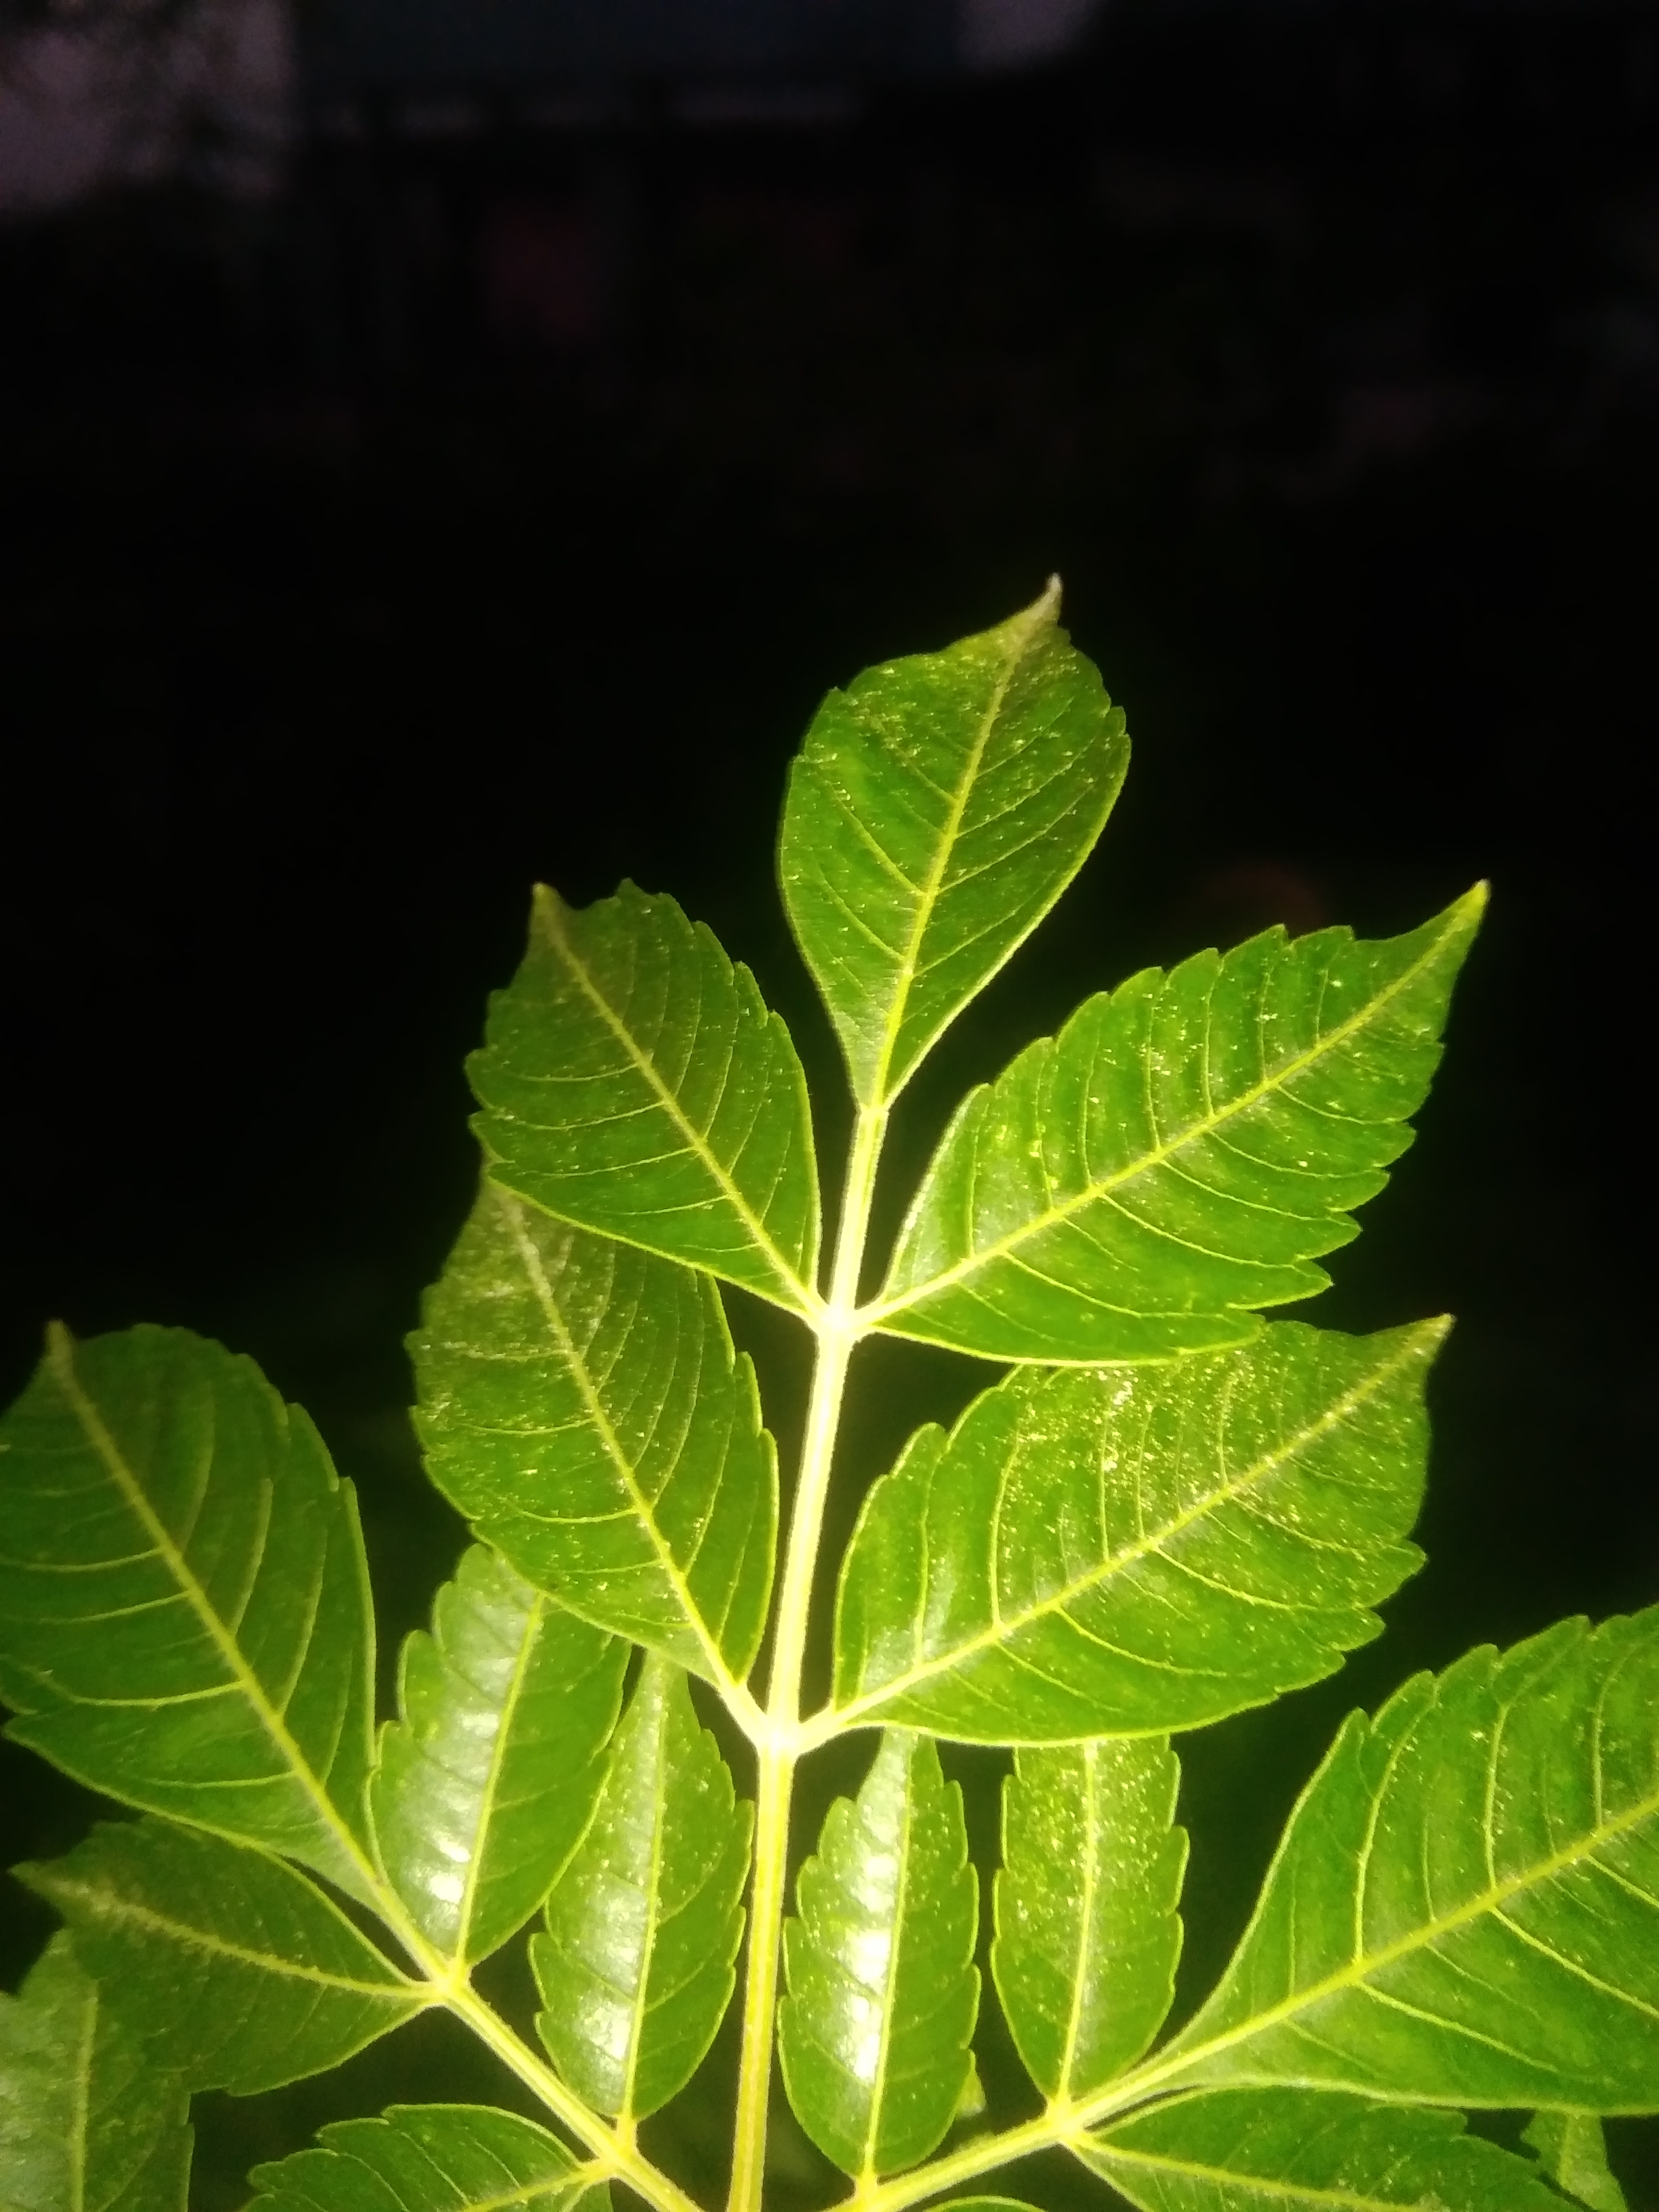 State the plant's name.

neem
